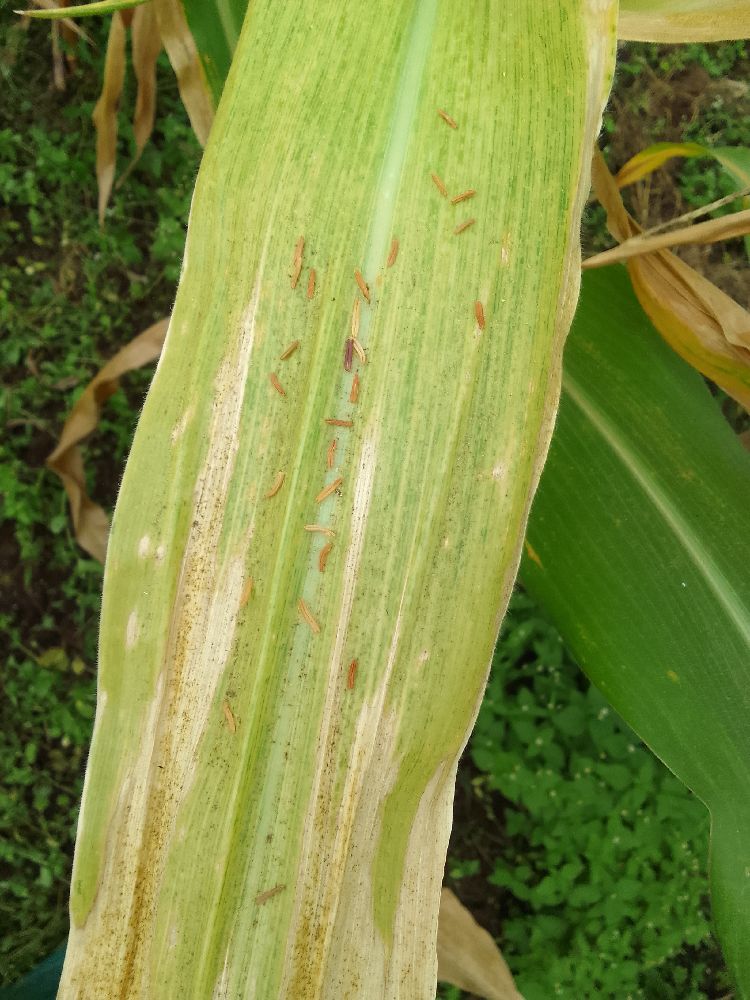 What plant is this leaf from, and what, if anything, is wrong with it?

maize, maize lethal necrosis
